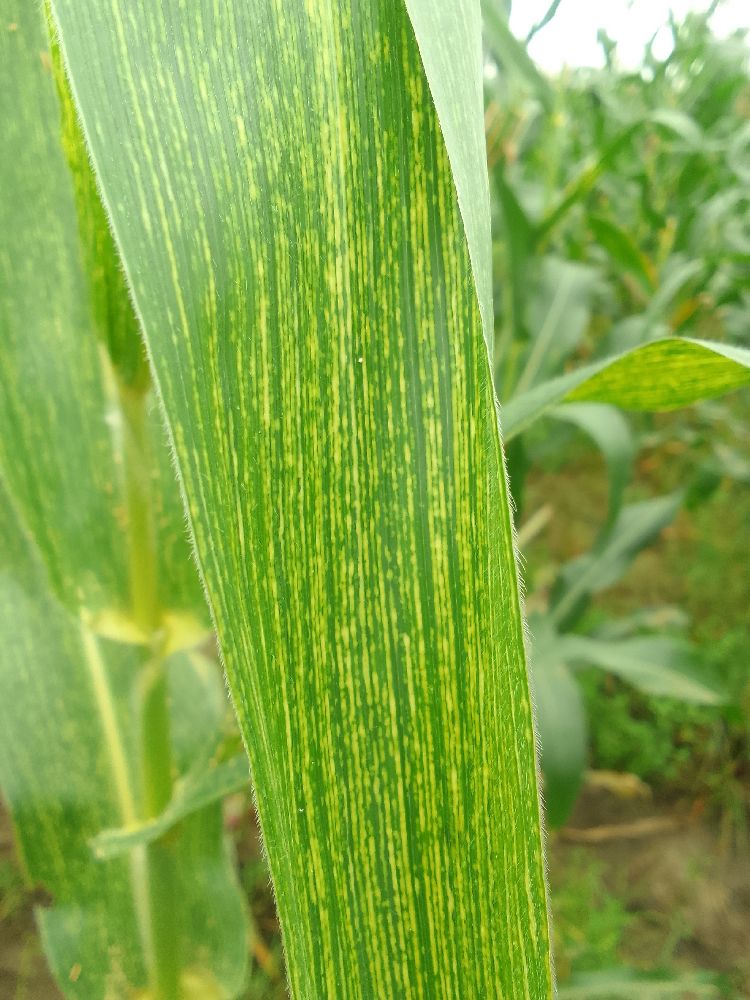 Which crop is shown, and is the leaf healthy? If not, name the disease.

maize, maize streak virus
